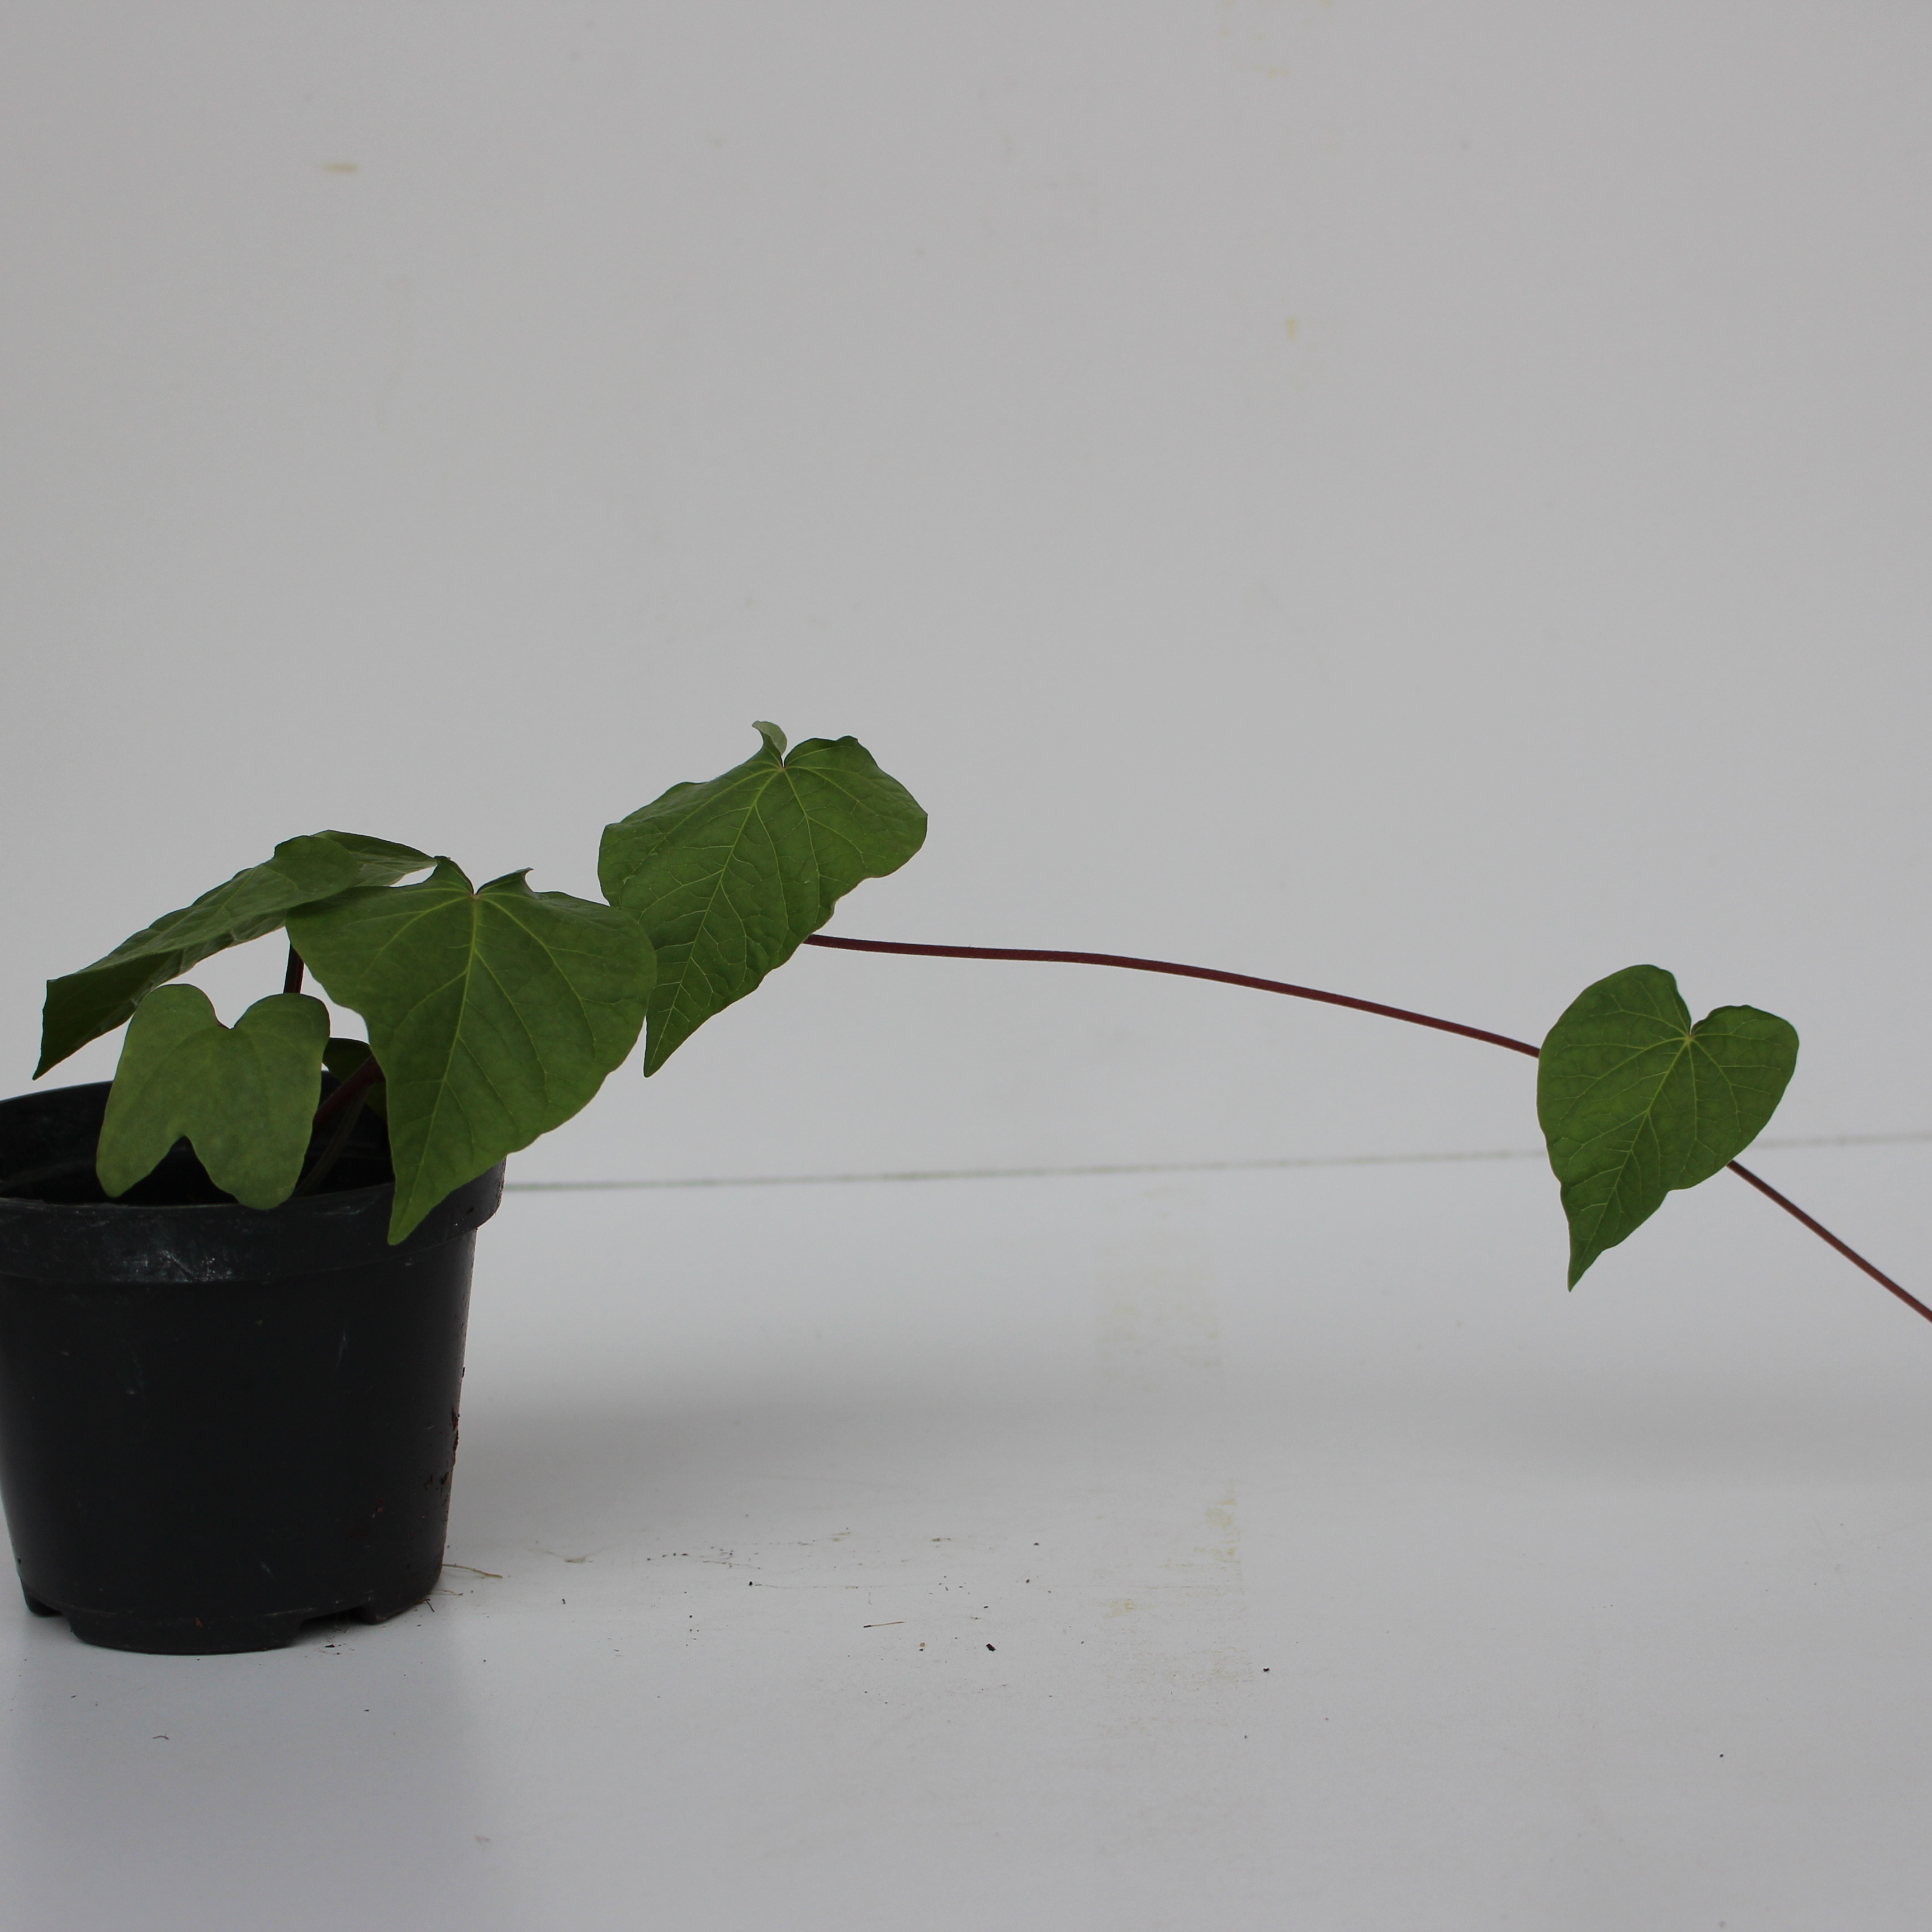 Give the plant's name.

Convolvulus arvensis
